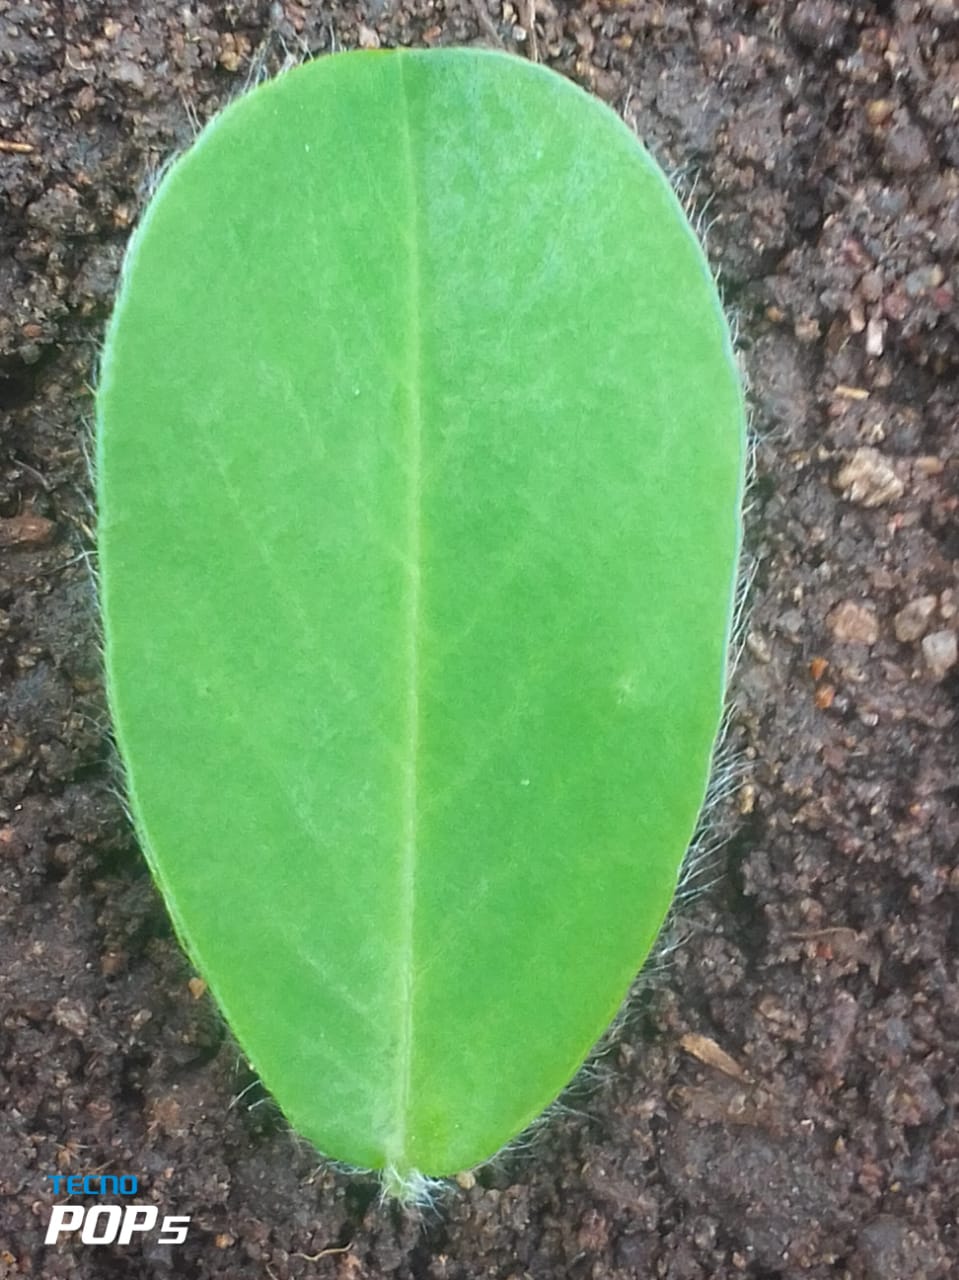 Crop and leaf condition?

peanut, healthy leaves
